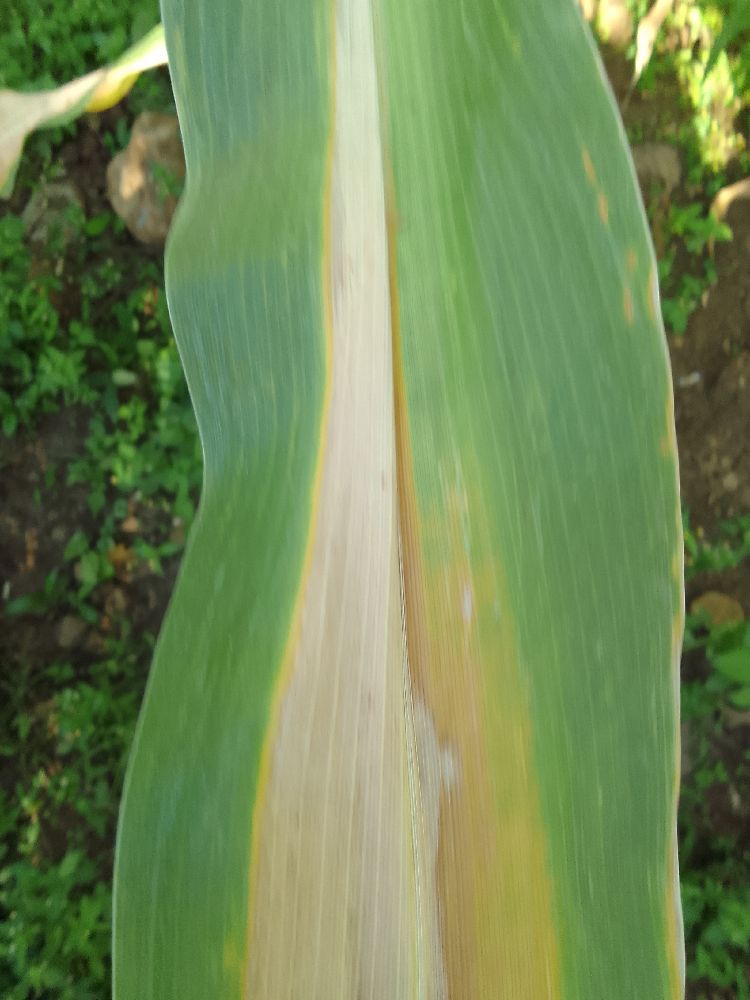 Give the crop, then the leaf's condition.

maize, maize lethal necrosis
